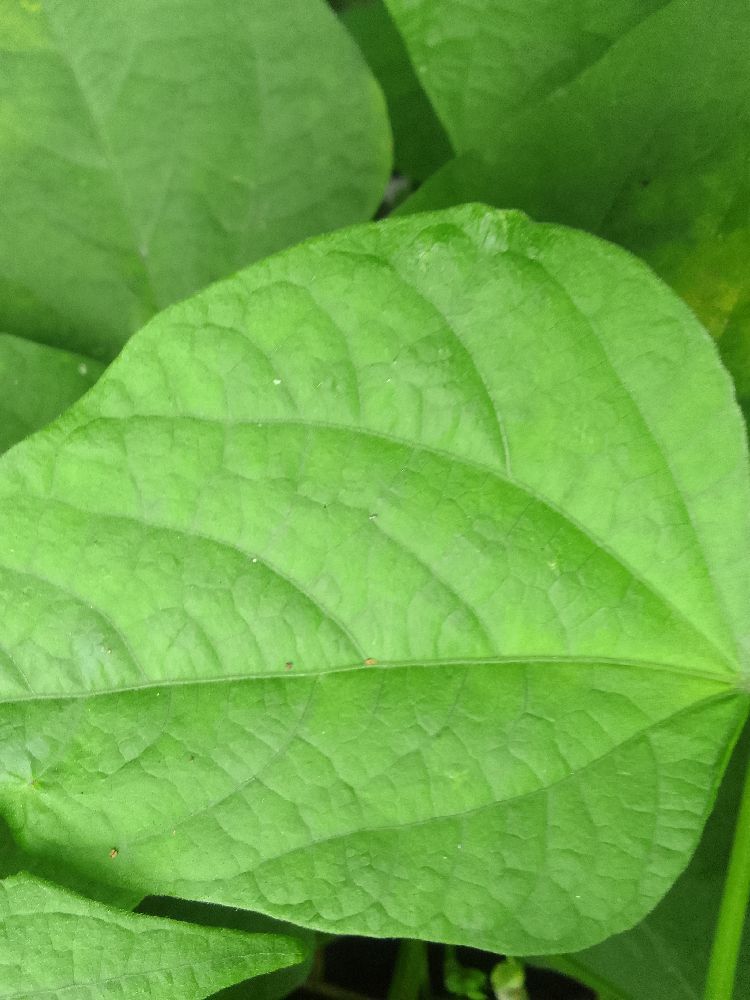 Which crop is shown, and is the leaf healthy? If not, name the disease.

common bean, healthy
